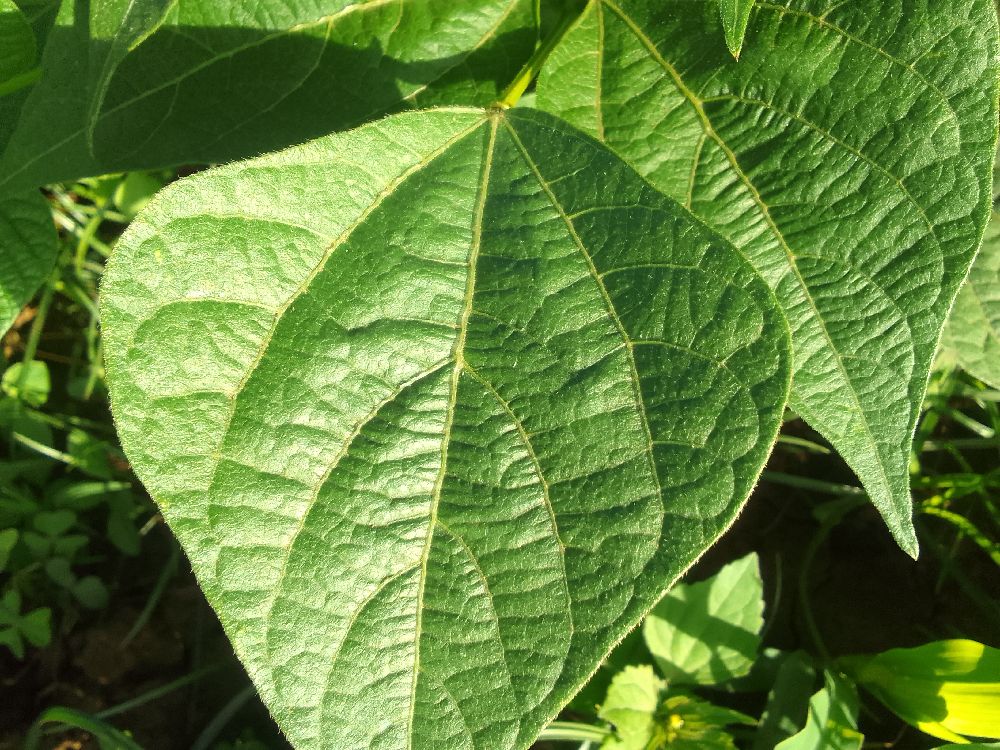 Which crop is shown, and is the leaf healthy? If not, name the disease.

common bean, healthy
